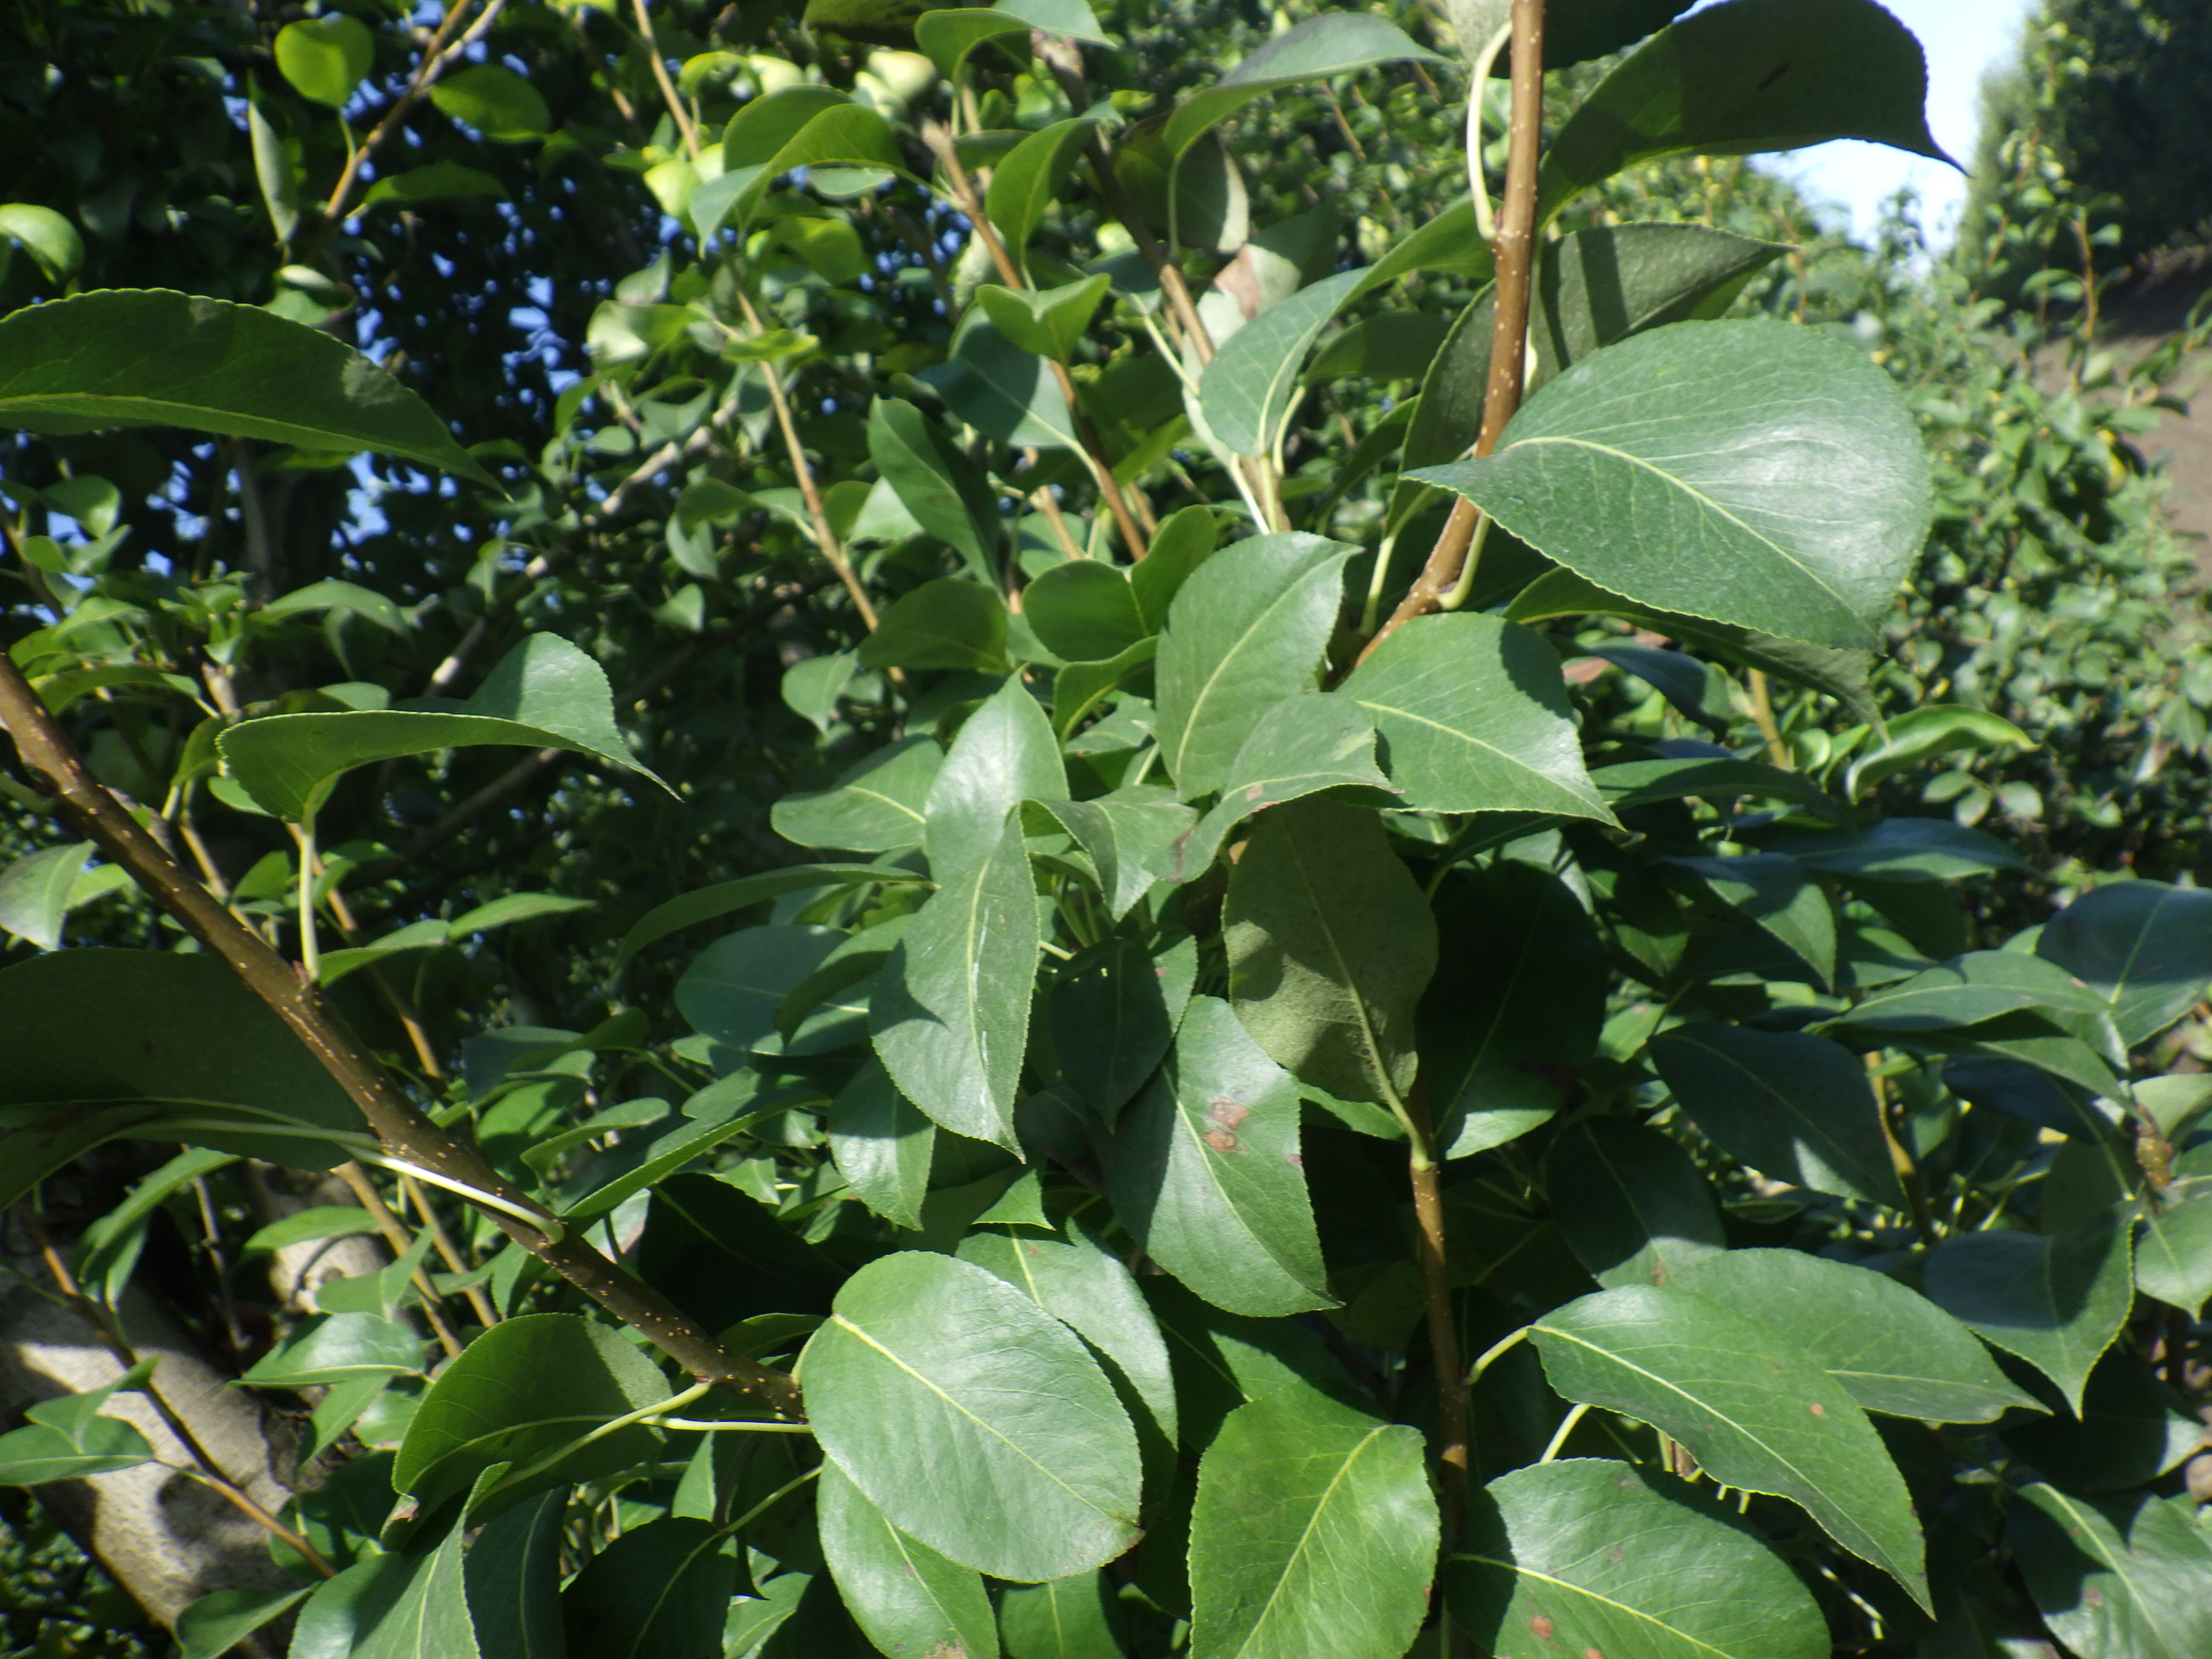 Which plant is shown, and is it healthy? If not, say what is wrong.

pear, black spot, chemical damage
